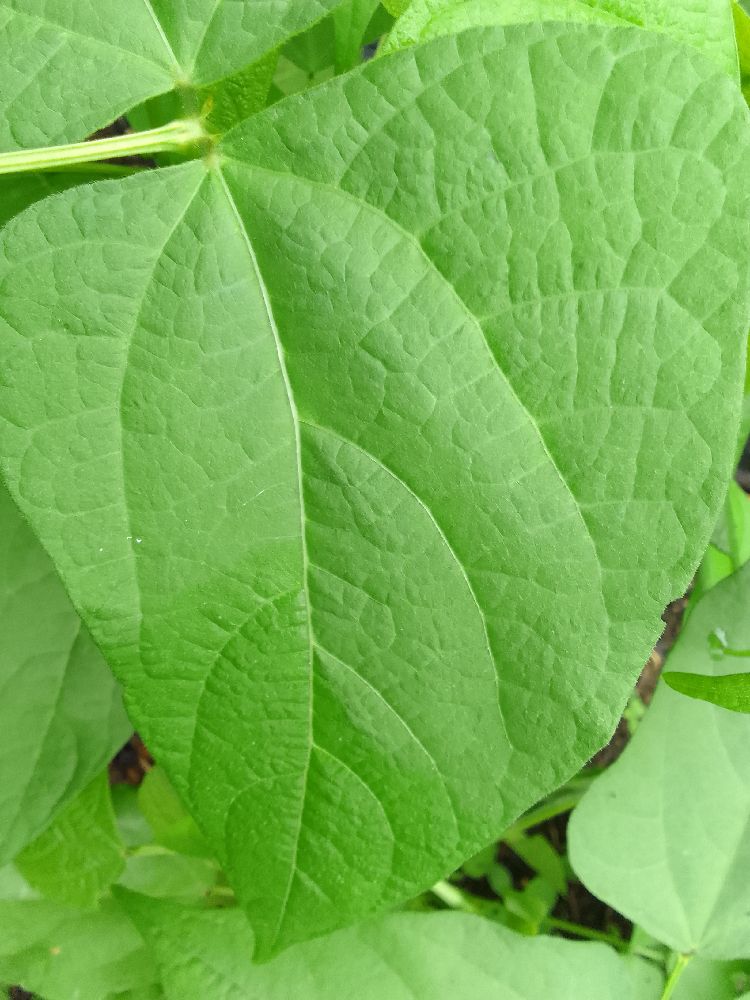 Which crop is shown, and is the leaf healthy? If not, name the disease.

common bean, healthy
